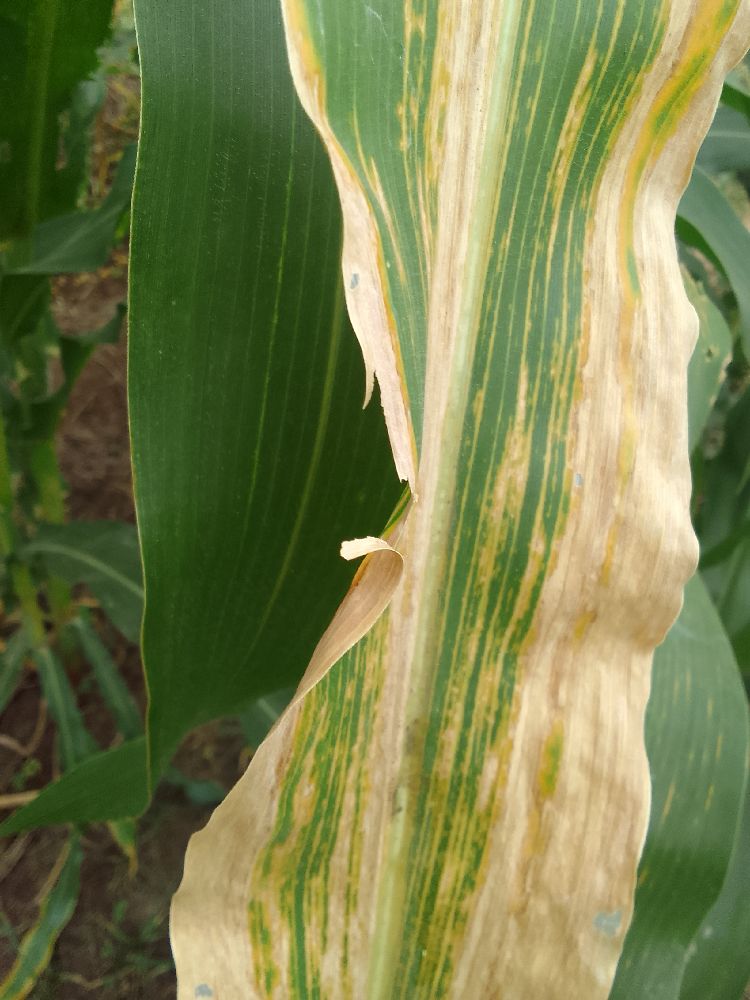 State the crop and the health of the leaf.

maize, maize lethal necrosis
